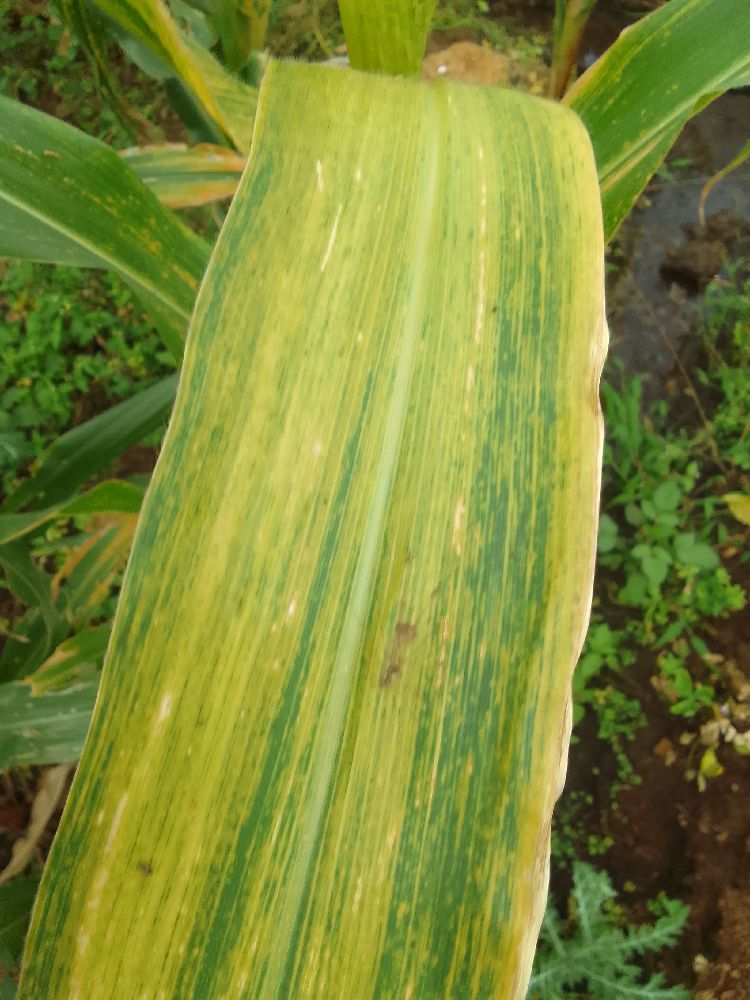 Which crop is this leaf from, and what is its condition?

maize, maize lethal necrosis
